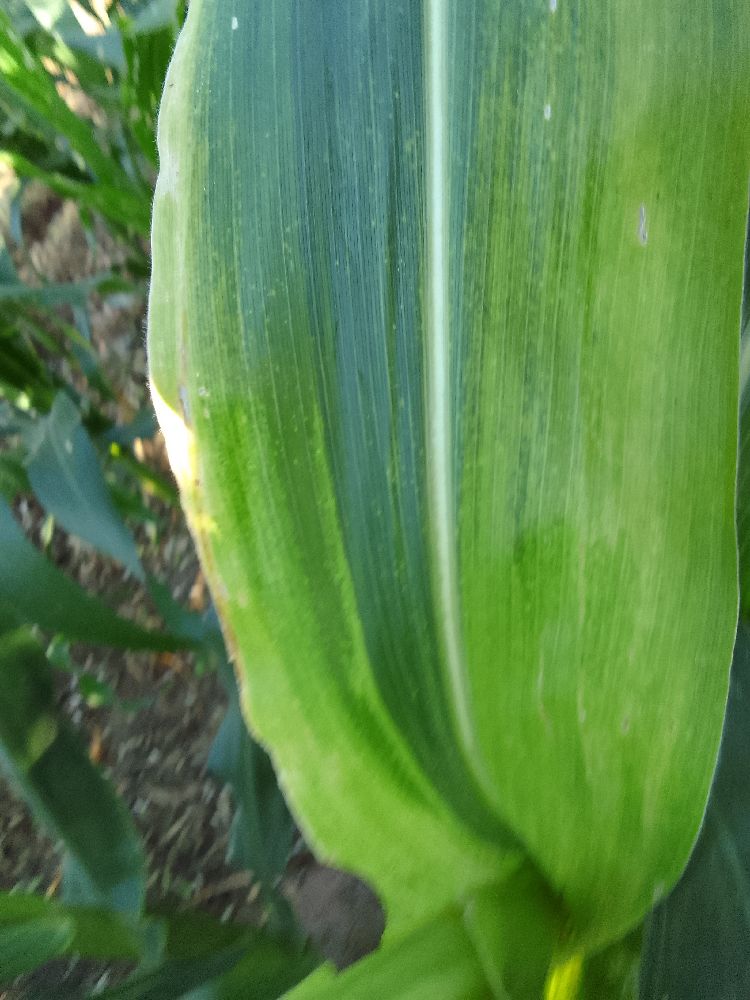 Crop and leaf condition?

maize, maize lethal necrosis
